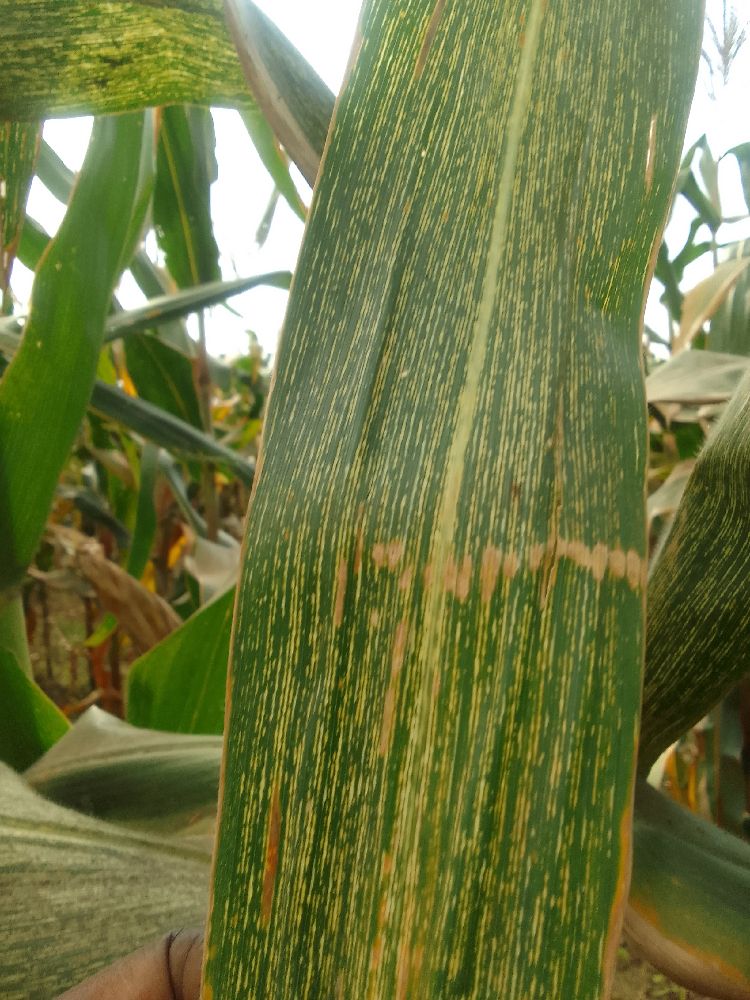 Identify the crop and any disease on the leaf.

maize, maize streak virus
